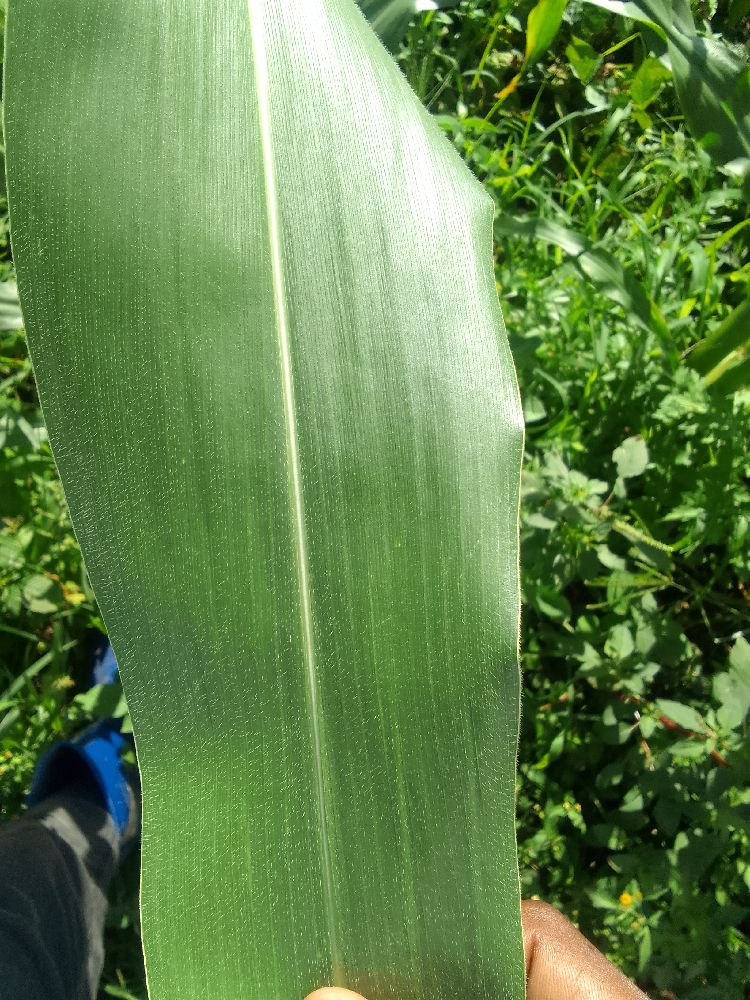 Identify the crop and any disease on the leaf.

maize, healthy
